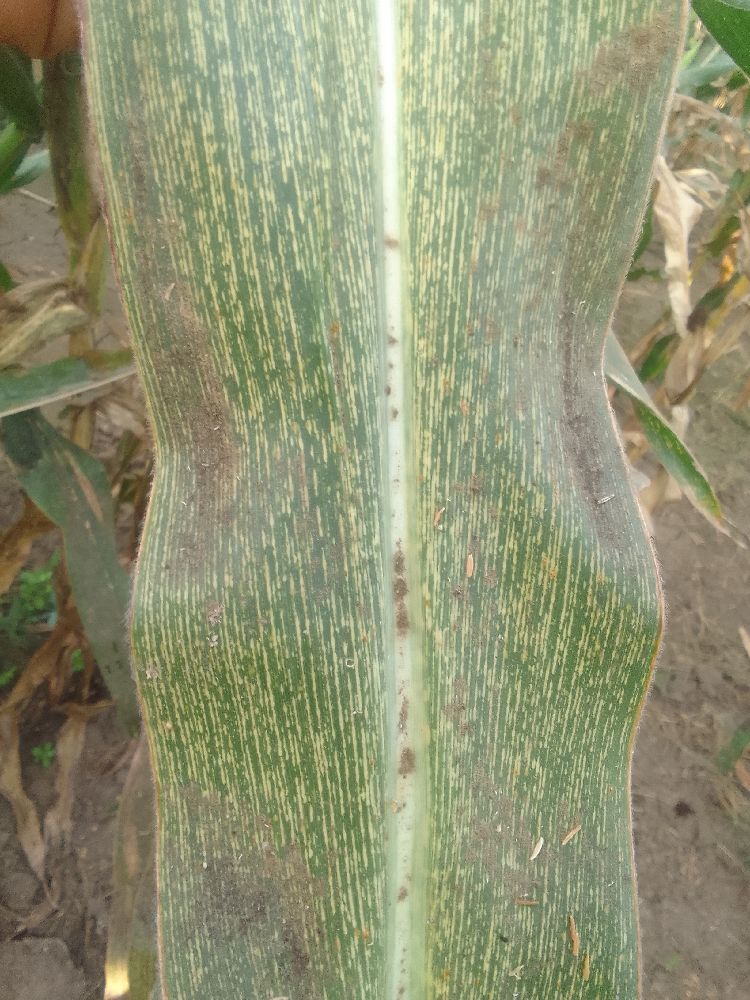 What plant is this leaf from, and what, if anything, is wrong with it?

maize, maize streak virus
